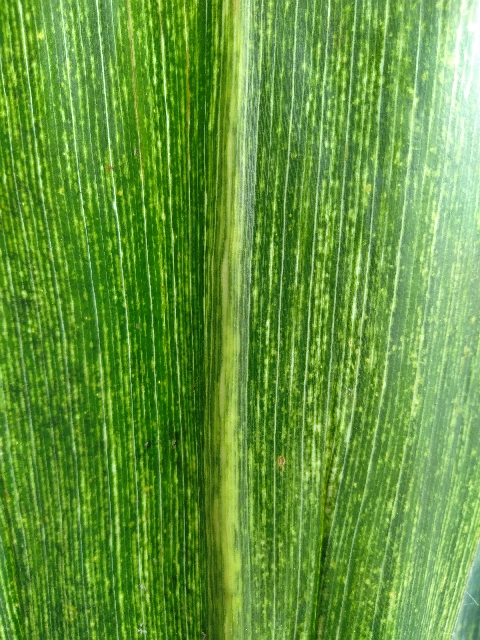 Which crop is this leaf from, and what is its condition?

maize, maize streak virus
